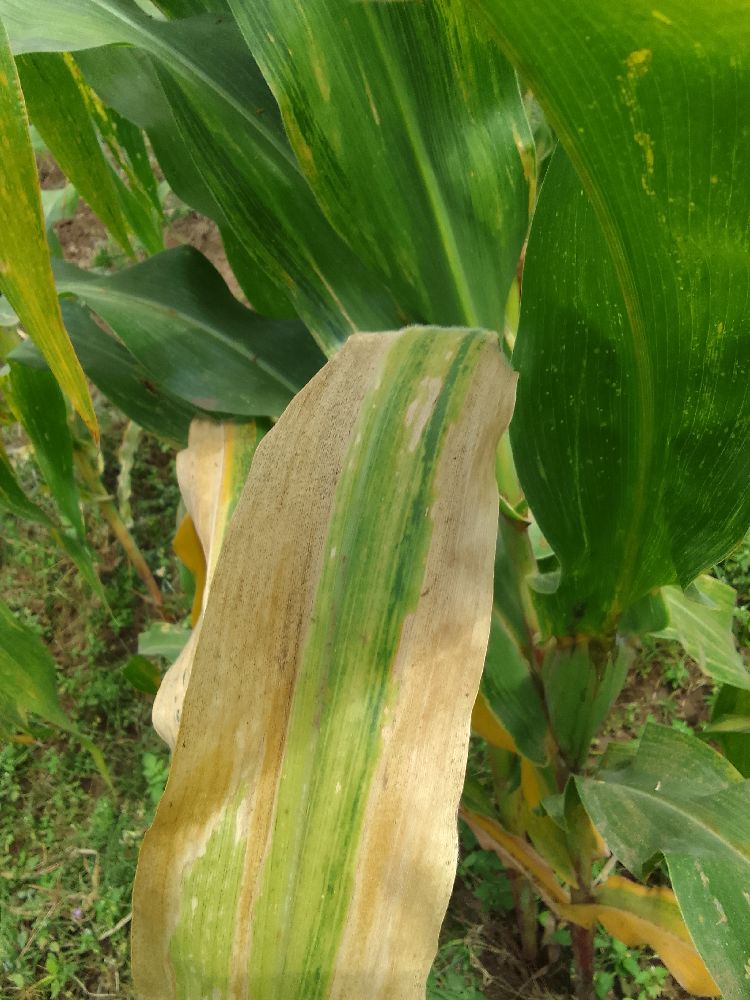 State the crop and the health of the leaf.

maize, maize lethal necrosis
